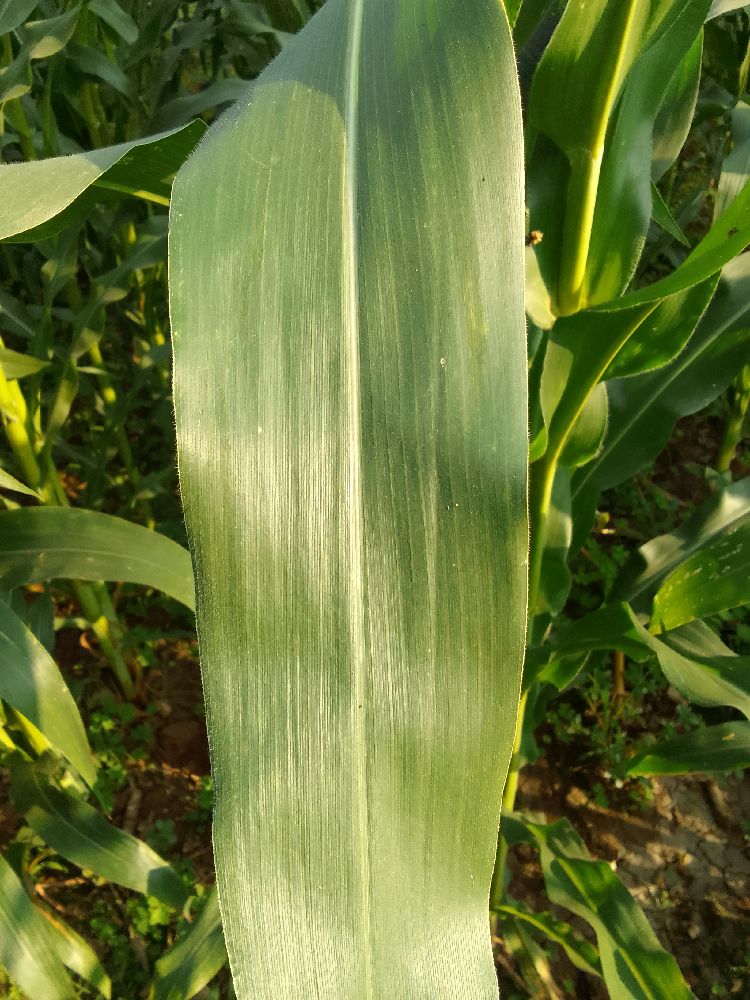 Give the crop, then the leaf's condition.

maize, healthy
